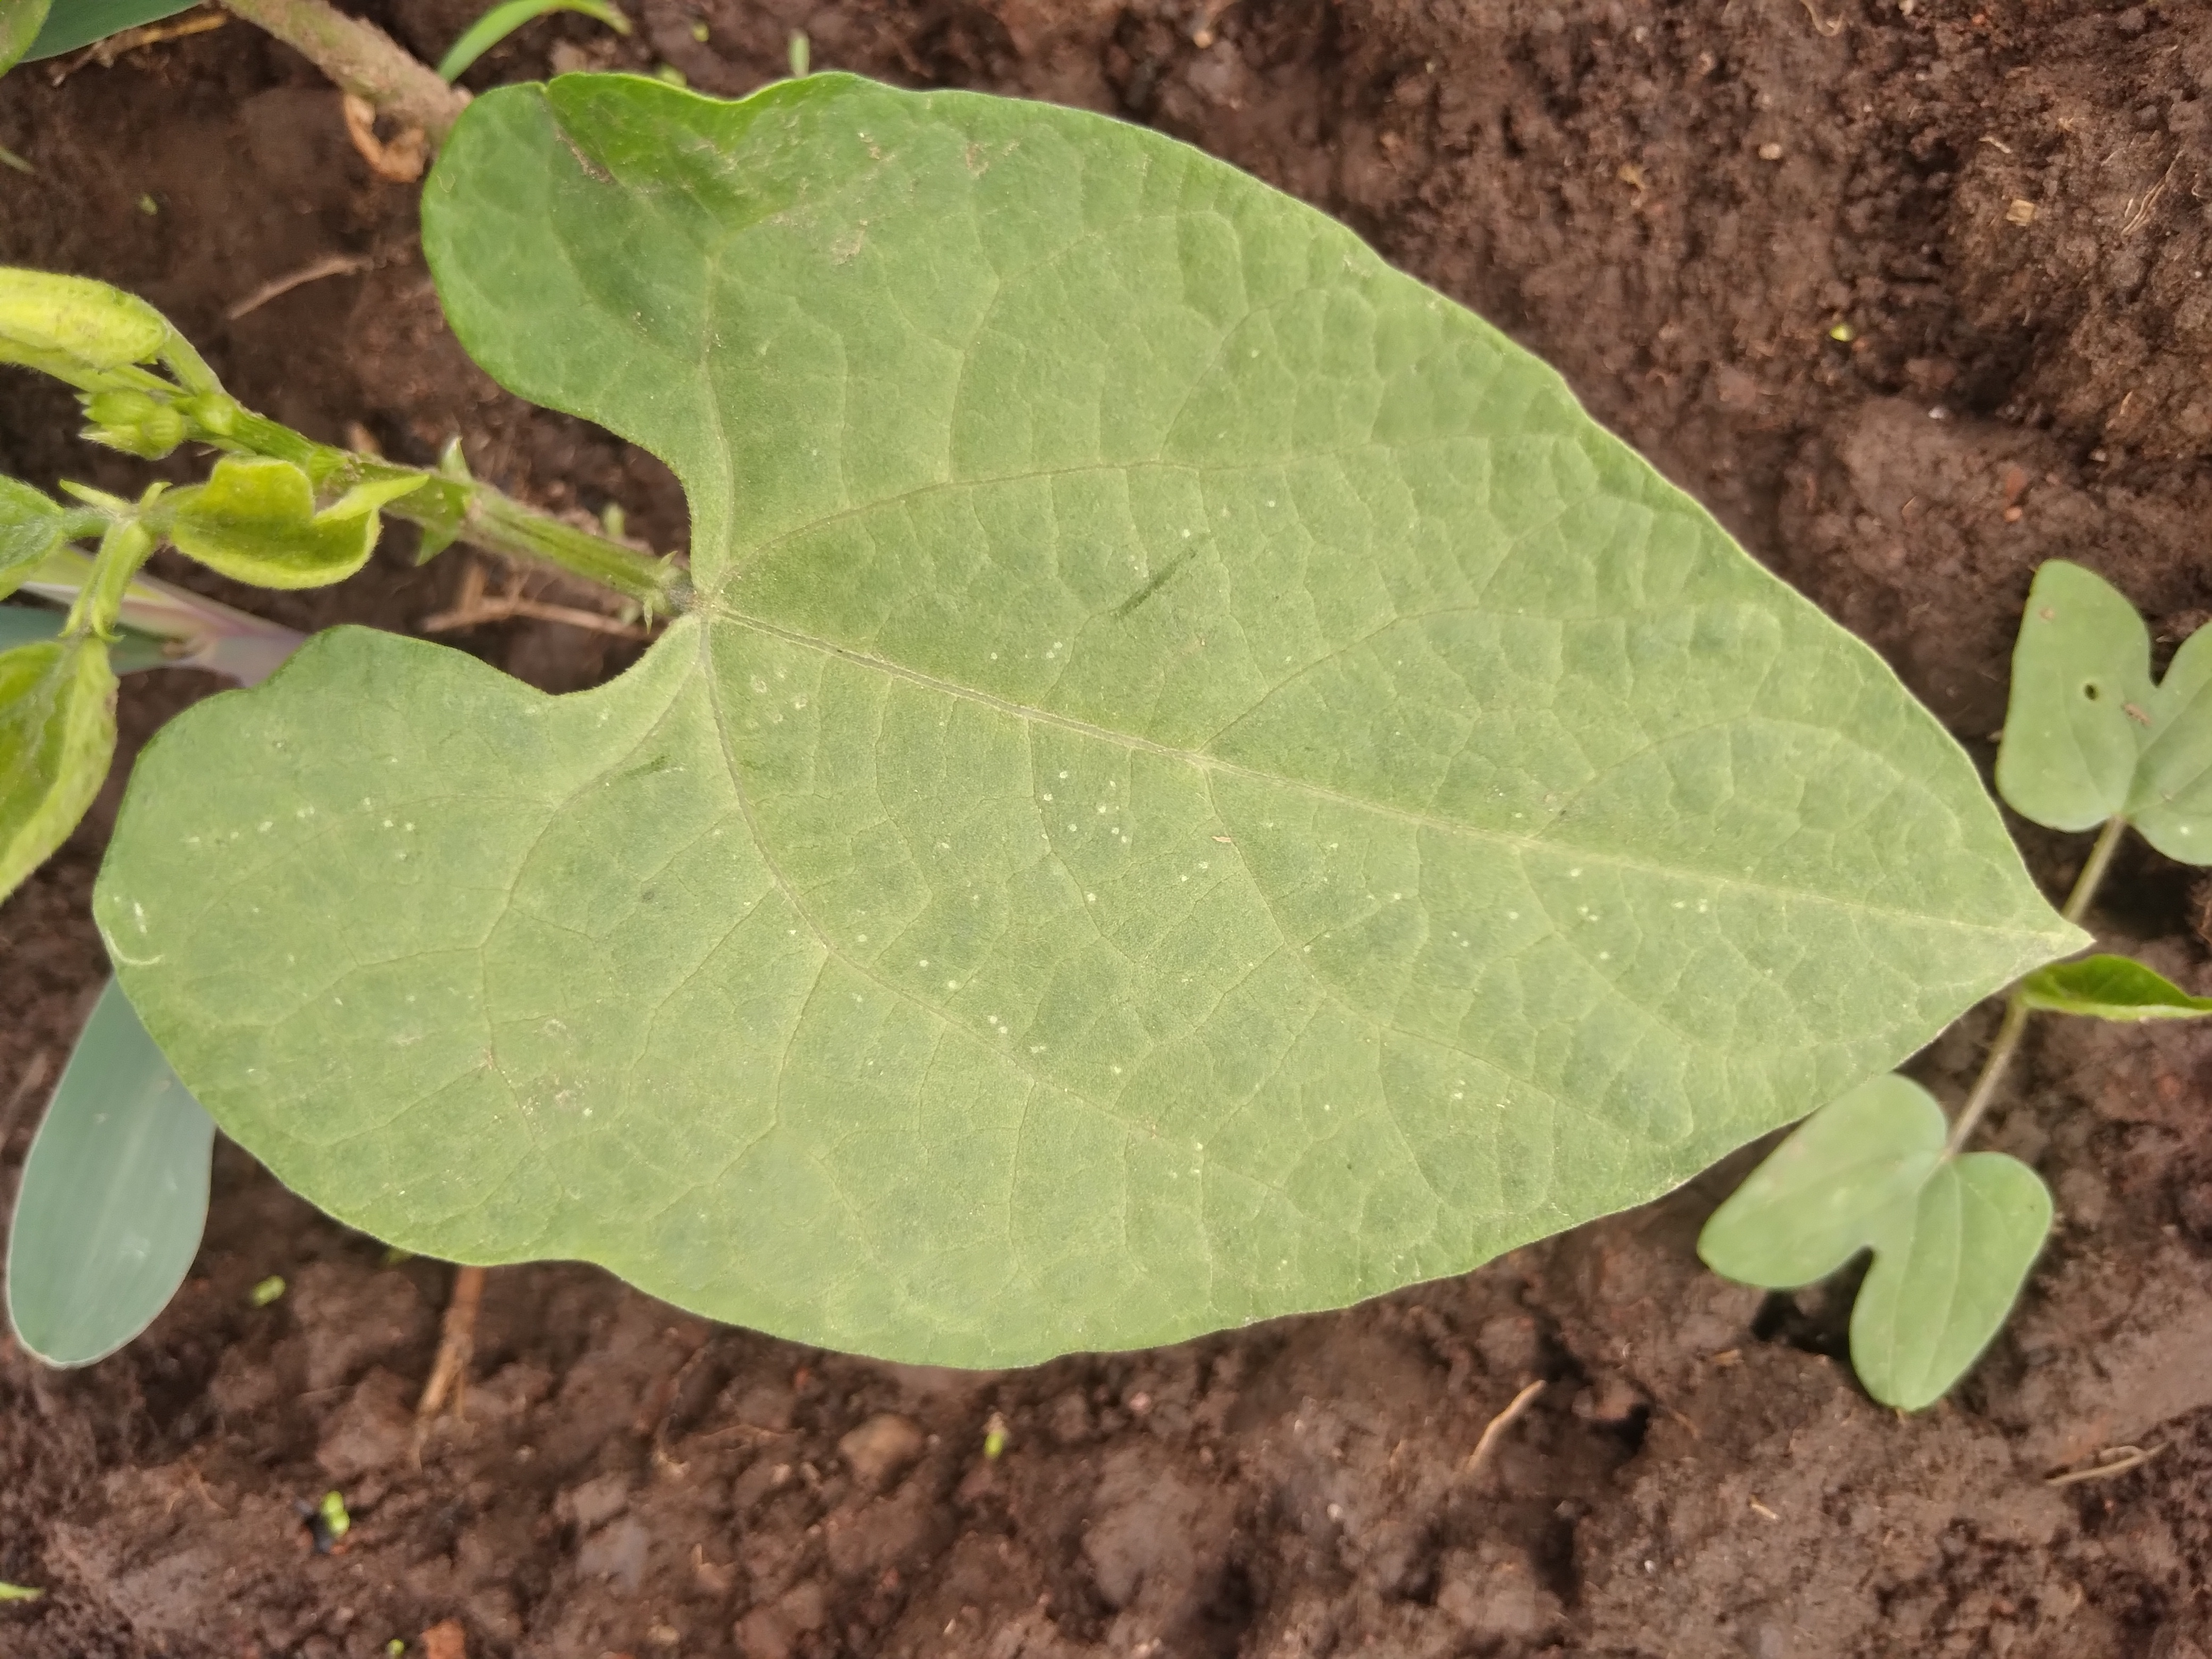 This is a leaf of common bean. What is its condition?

healthy
